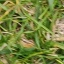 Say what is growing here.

grass
